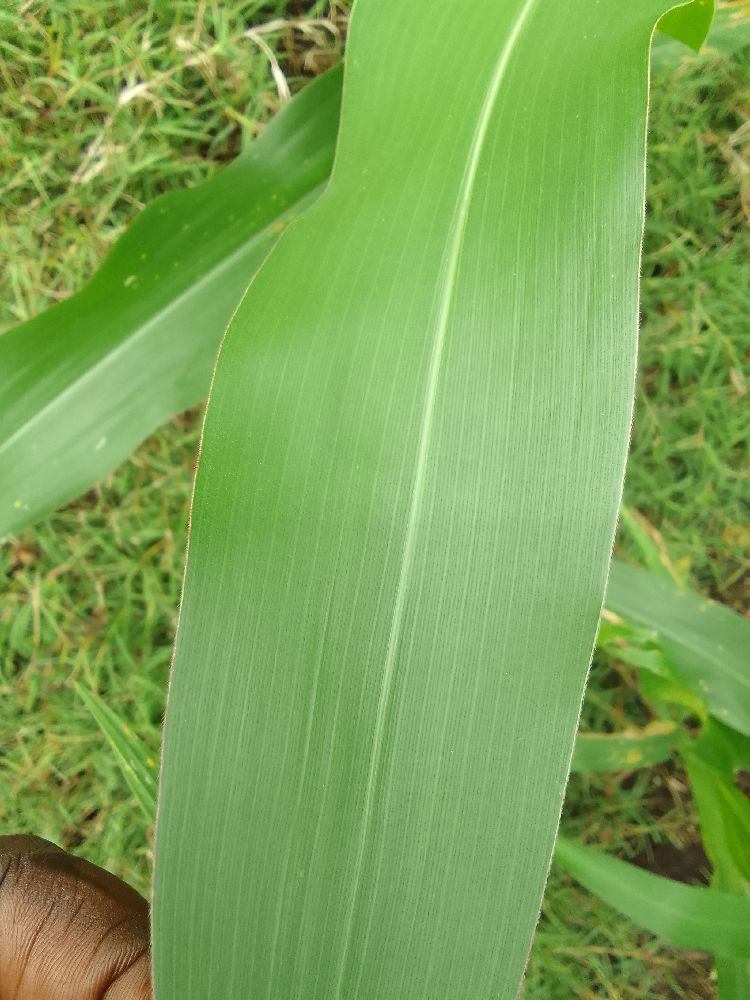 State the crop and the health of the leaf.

maize, healthy
